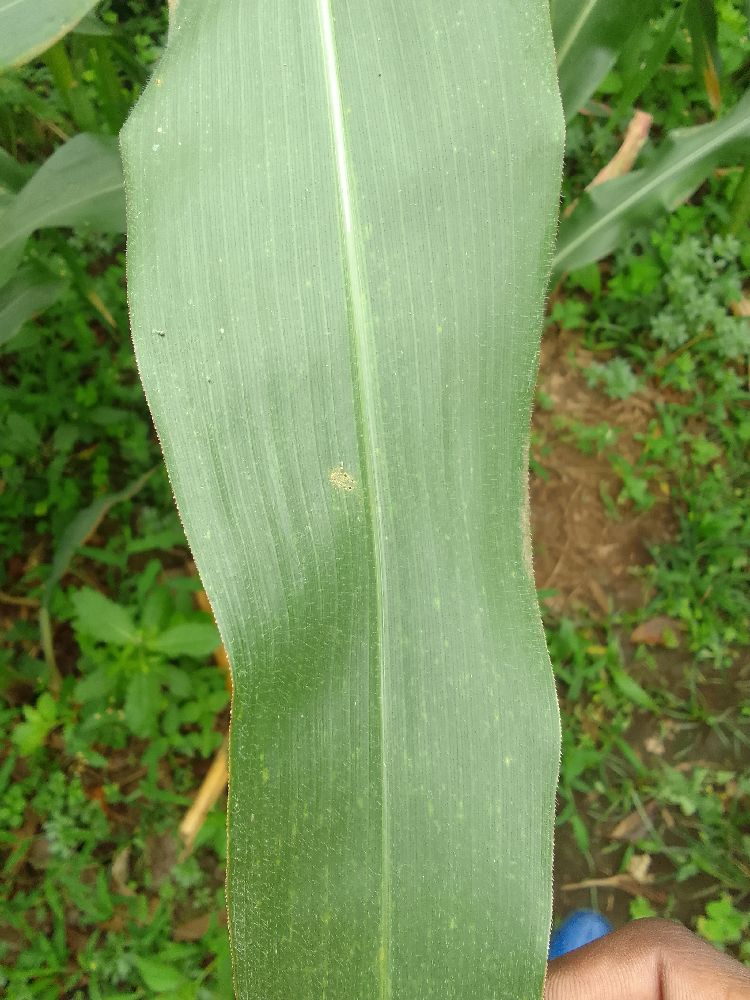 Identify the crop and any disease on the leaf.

maize, healthy
